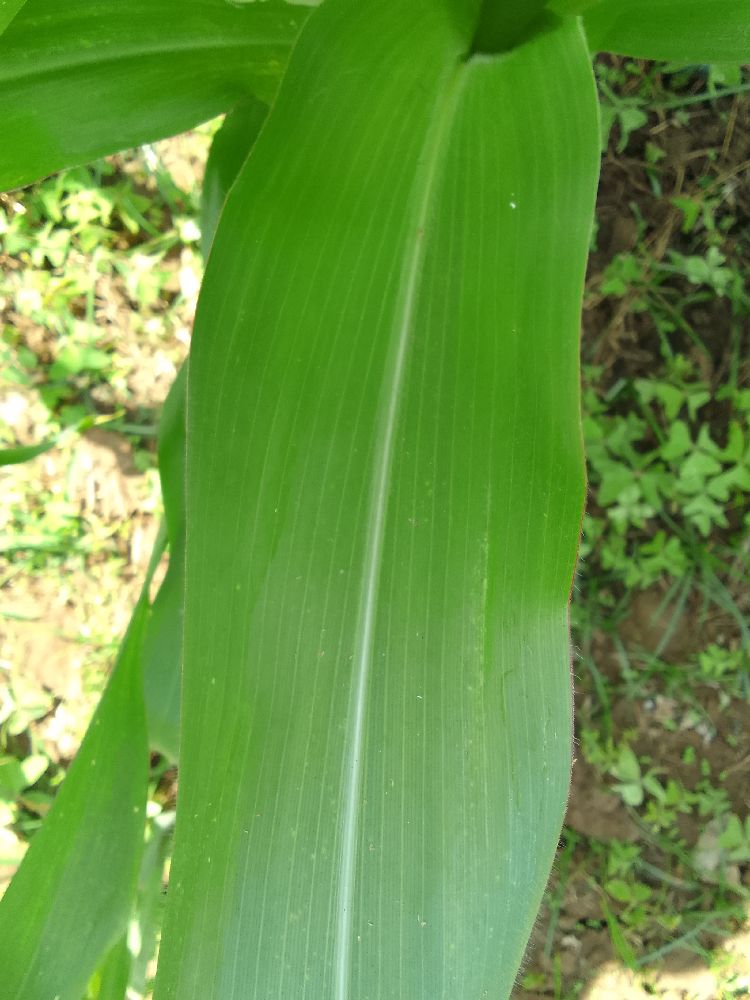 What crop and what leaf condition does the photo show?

maize, healthy
